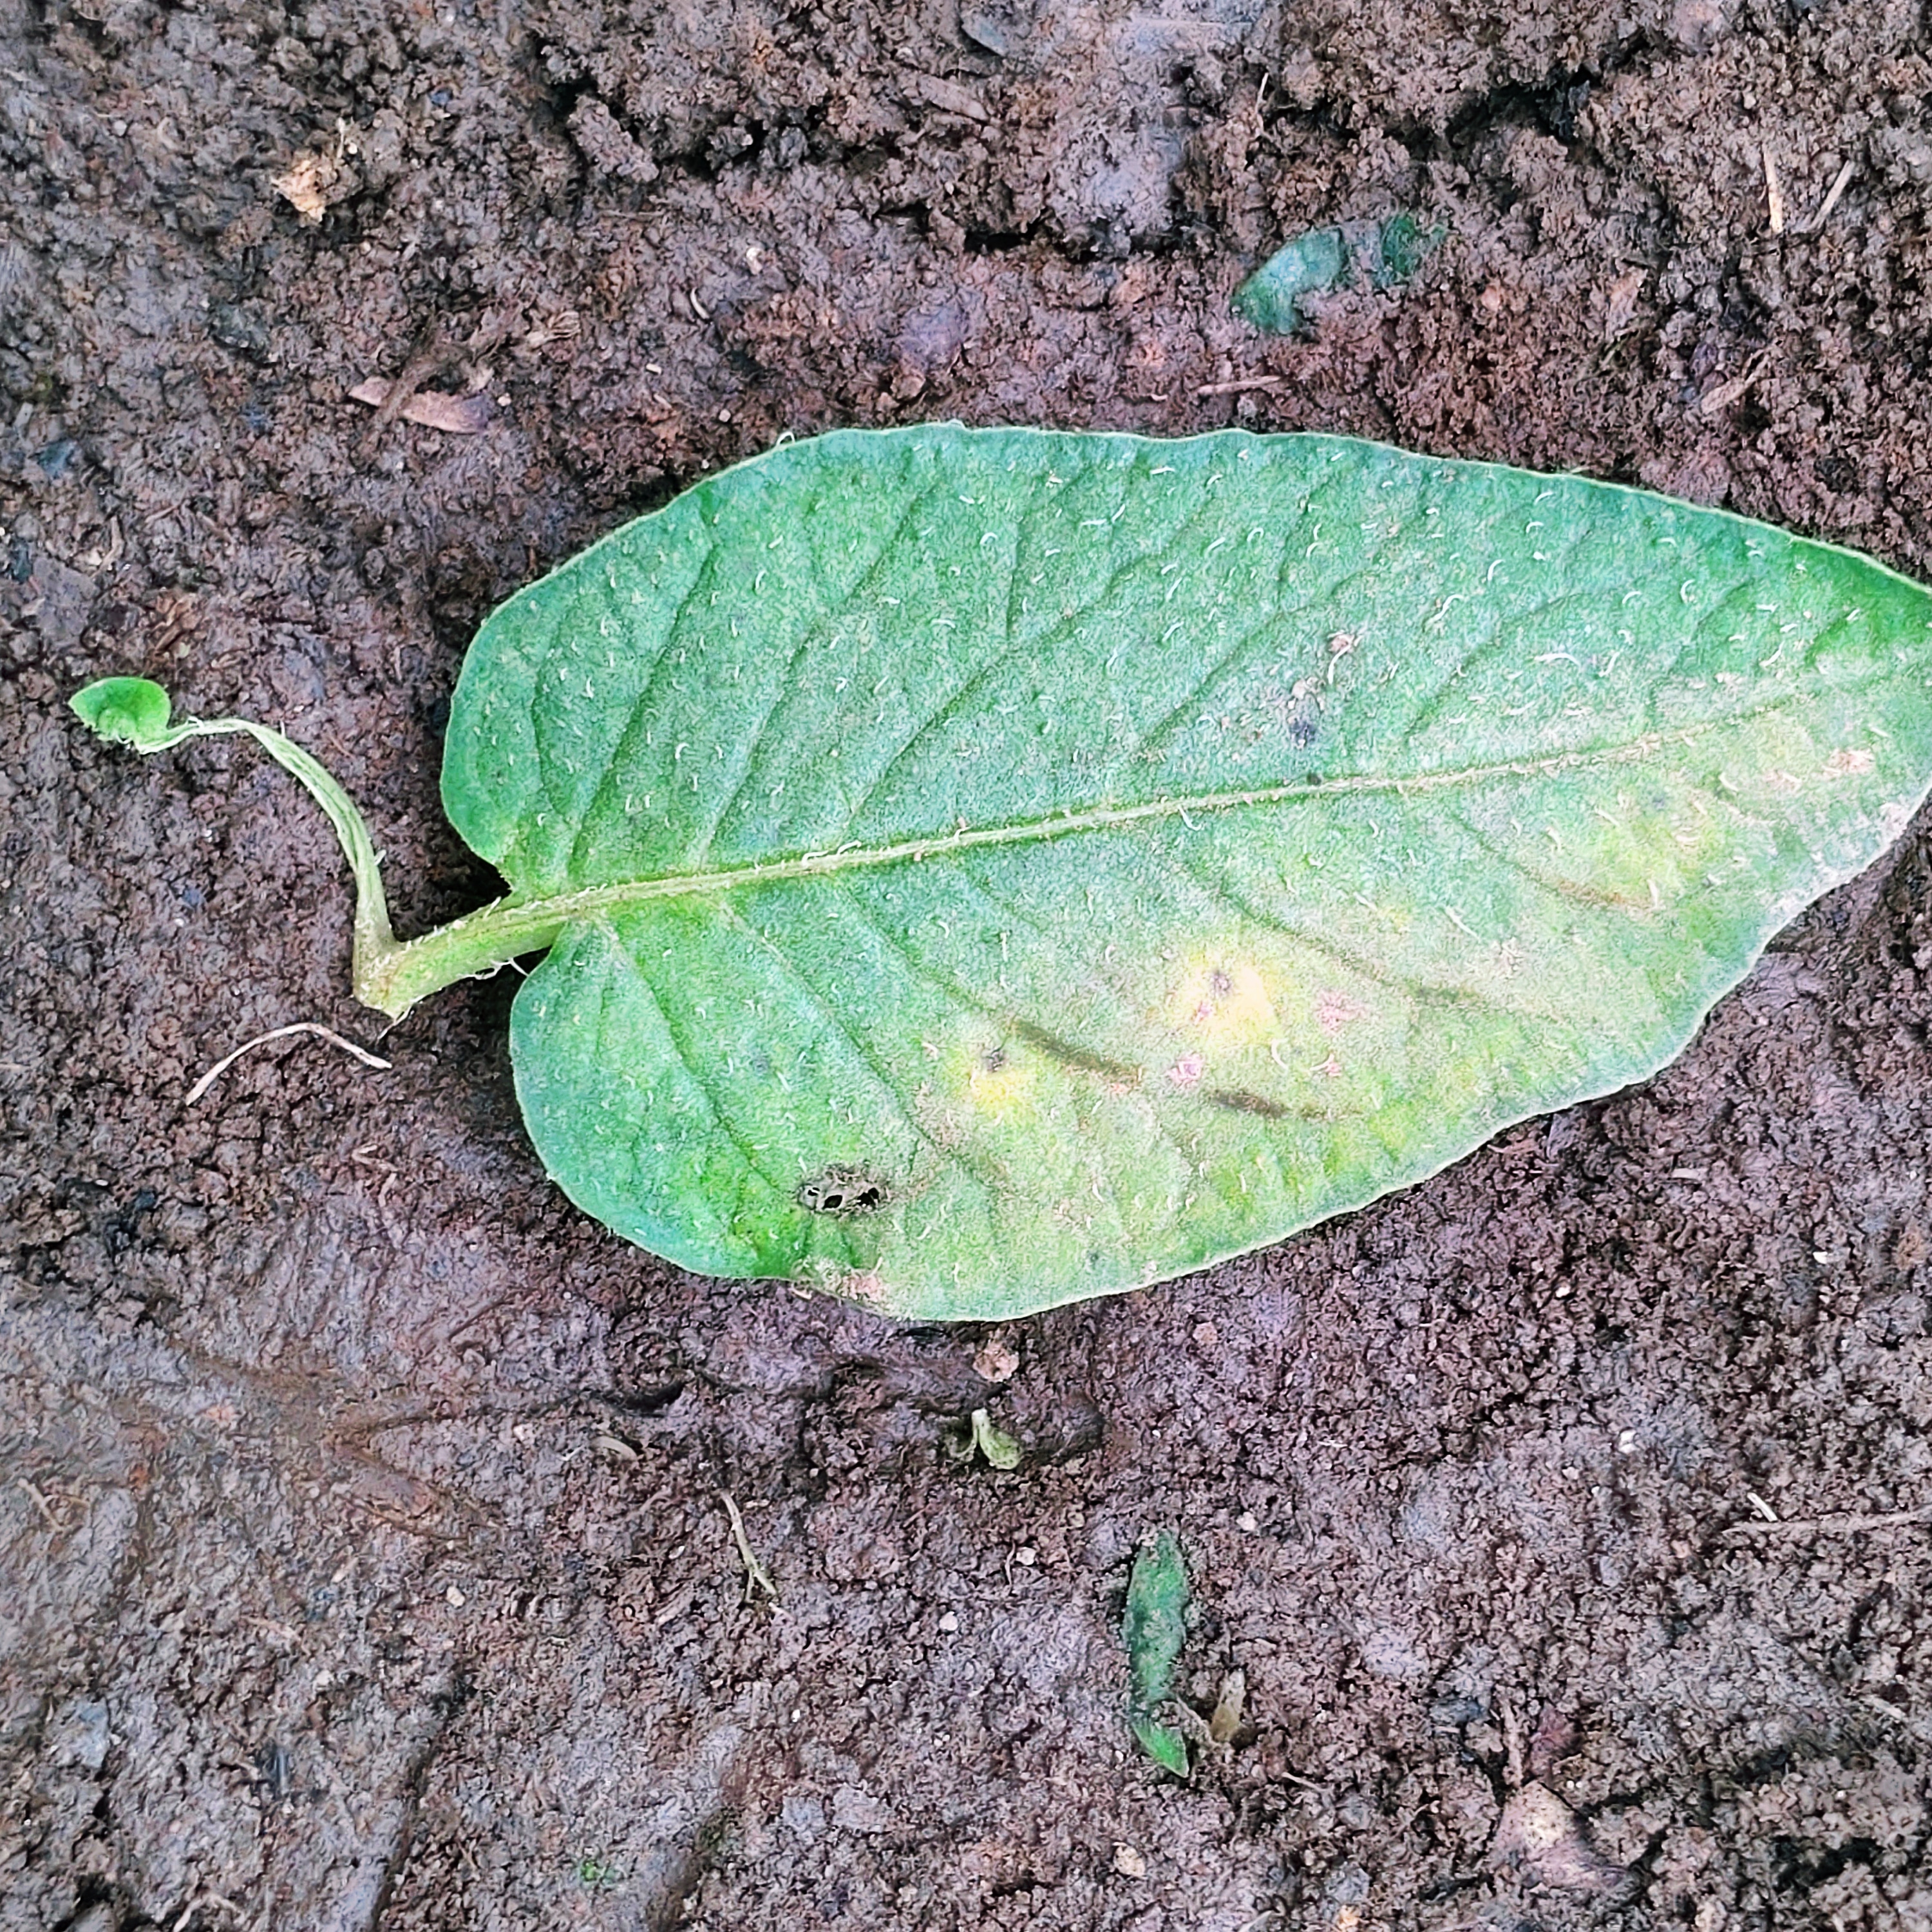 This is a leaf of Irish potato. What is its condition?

late blight
